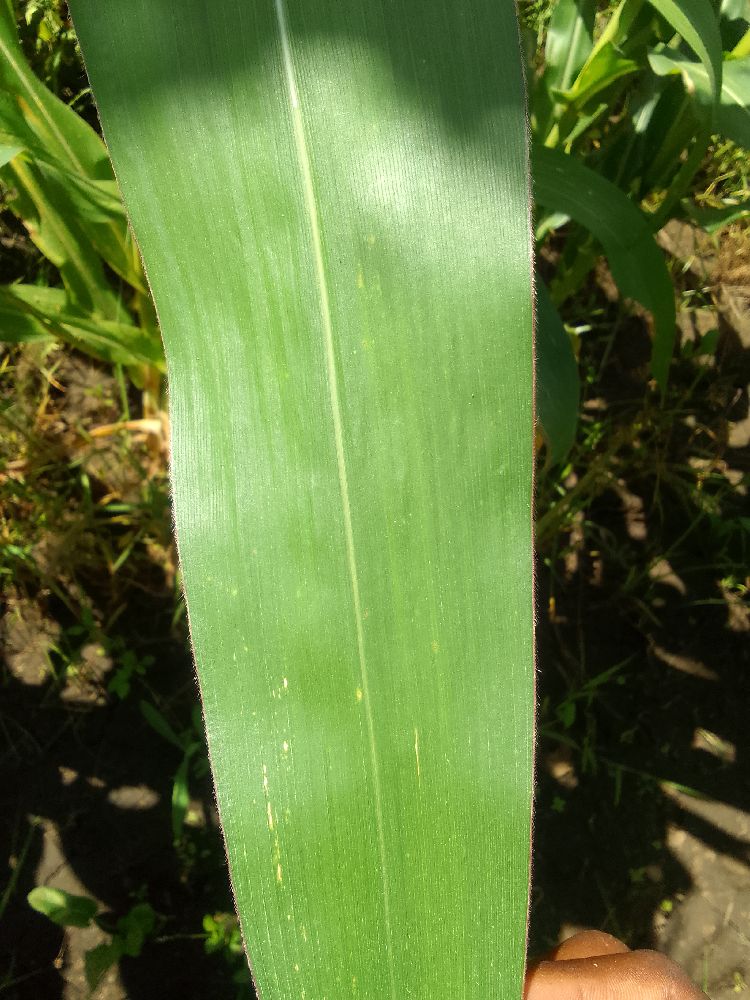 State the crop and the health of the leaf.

maize, healthy
